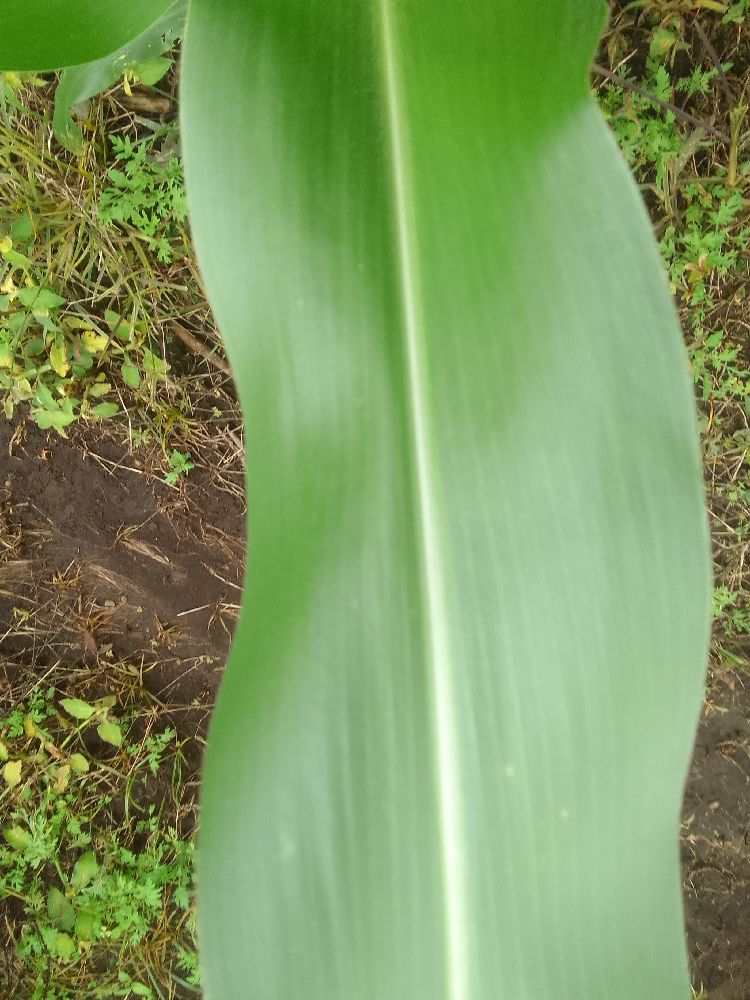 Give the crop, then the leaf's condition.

maize, healthy
